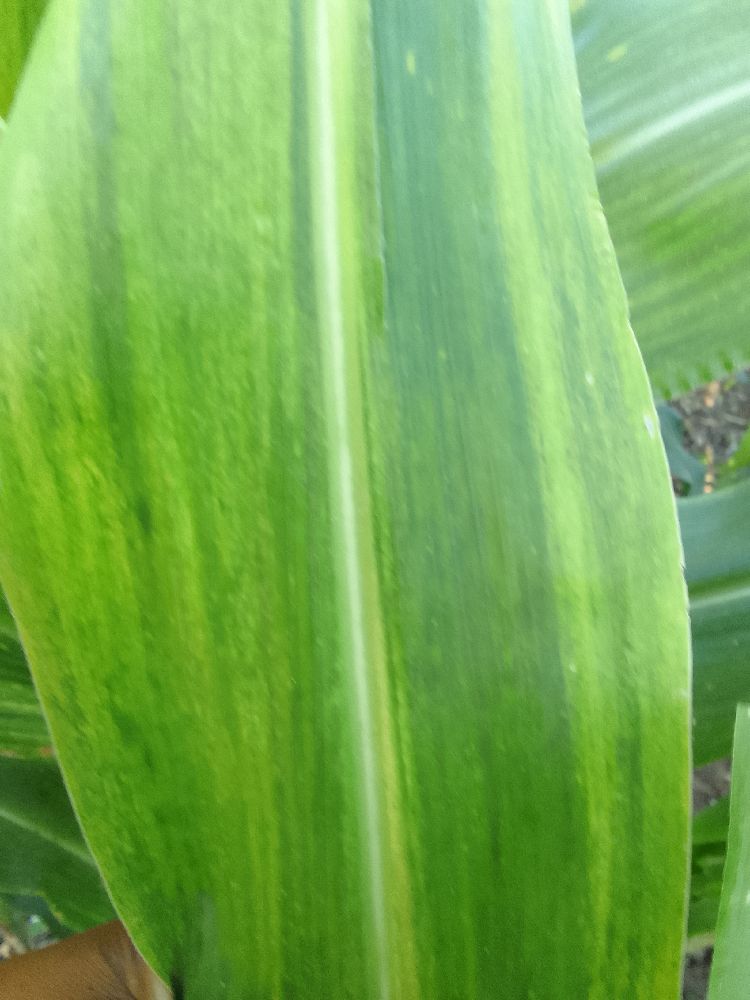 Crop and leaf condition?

maize, maize lethal necrosis
